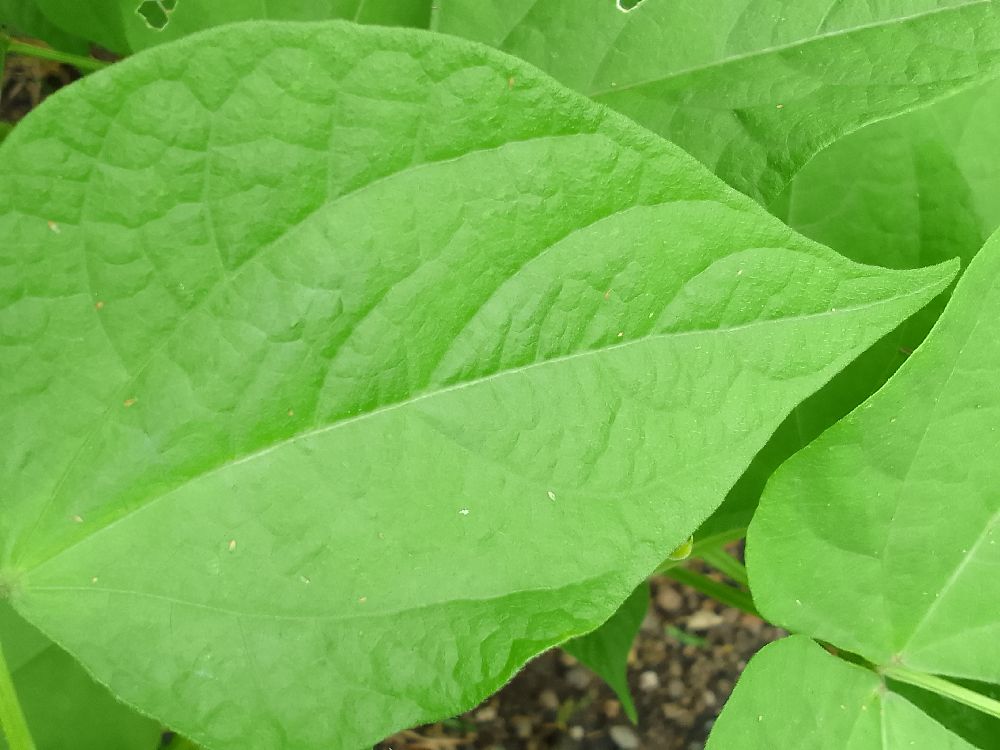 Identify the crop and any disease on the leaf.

common bean, healthy
